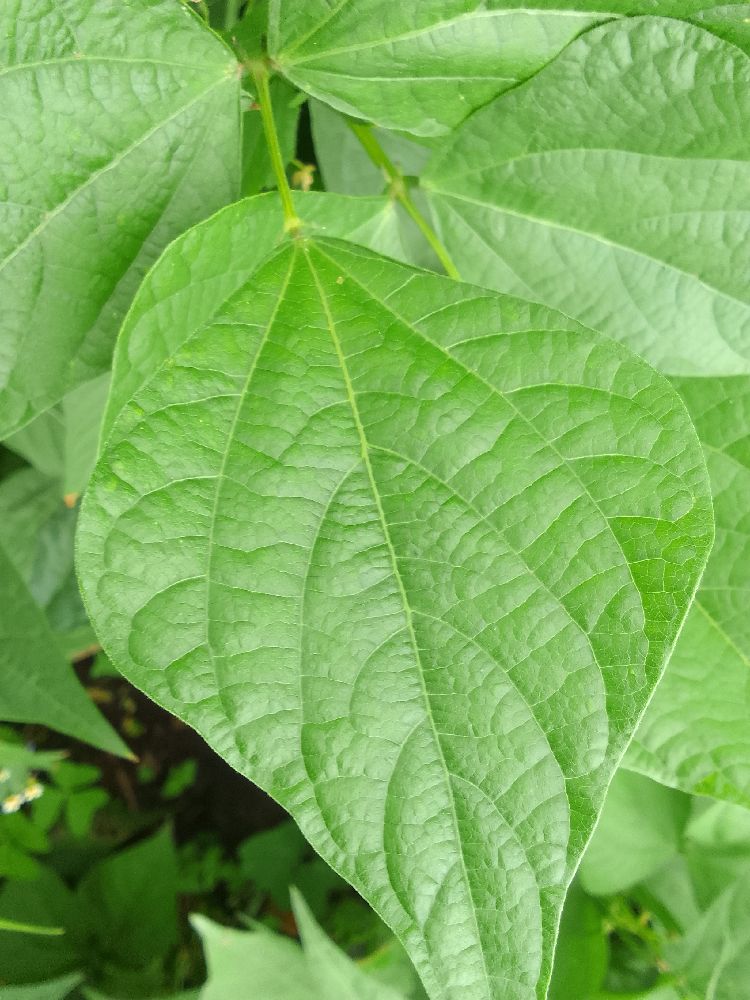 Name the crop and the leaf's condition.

common bean, healthy
